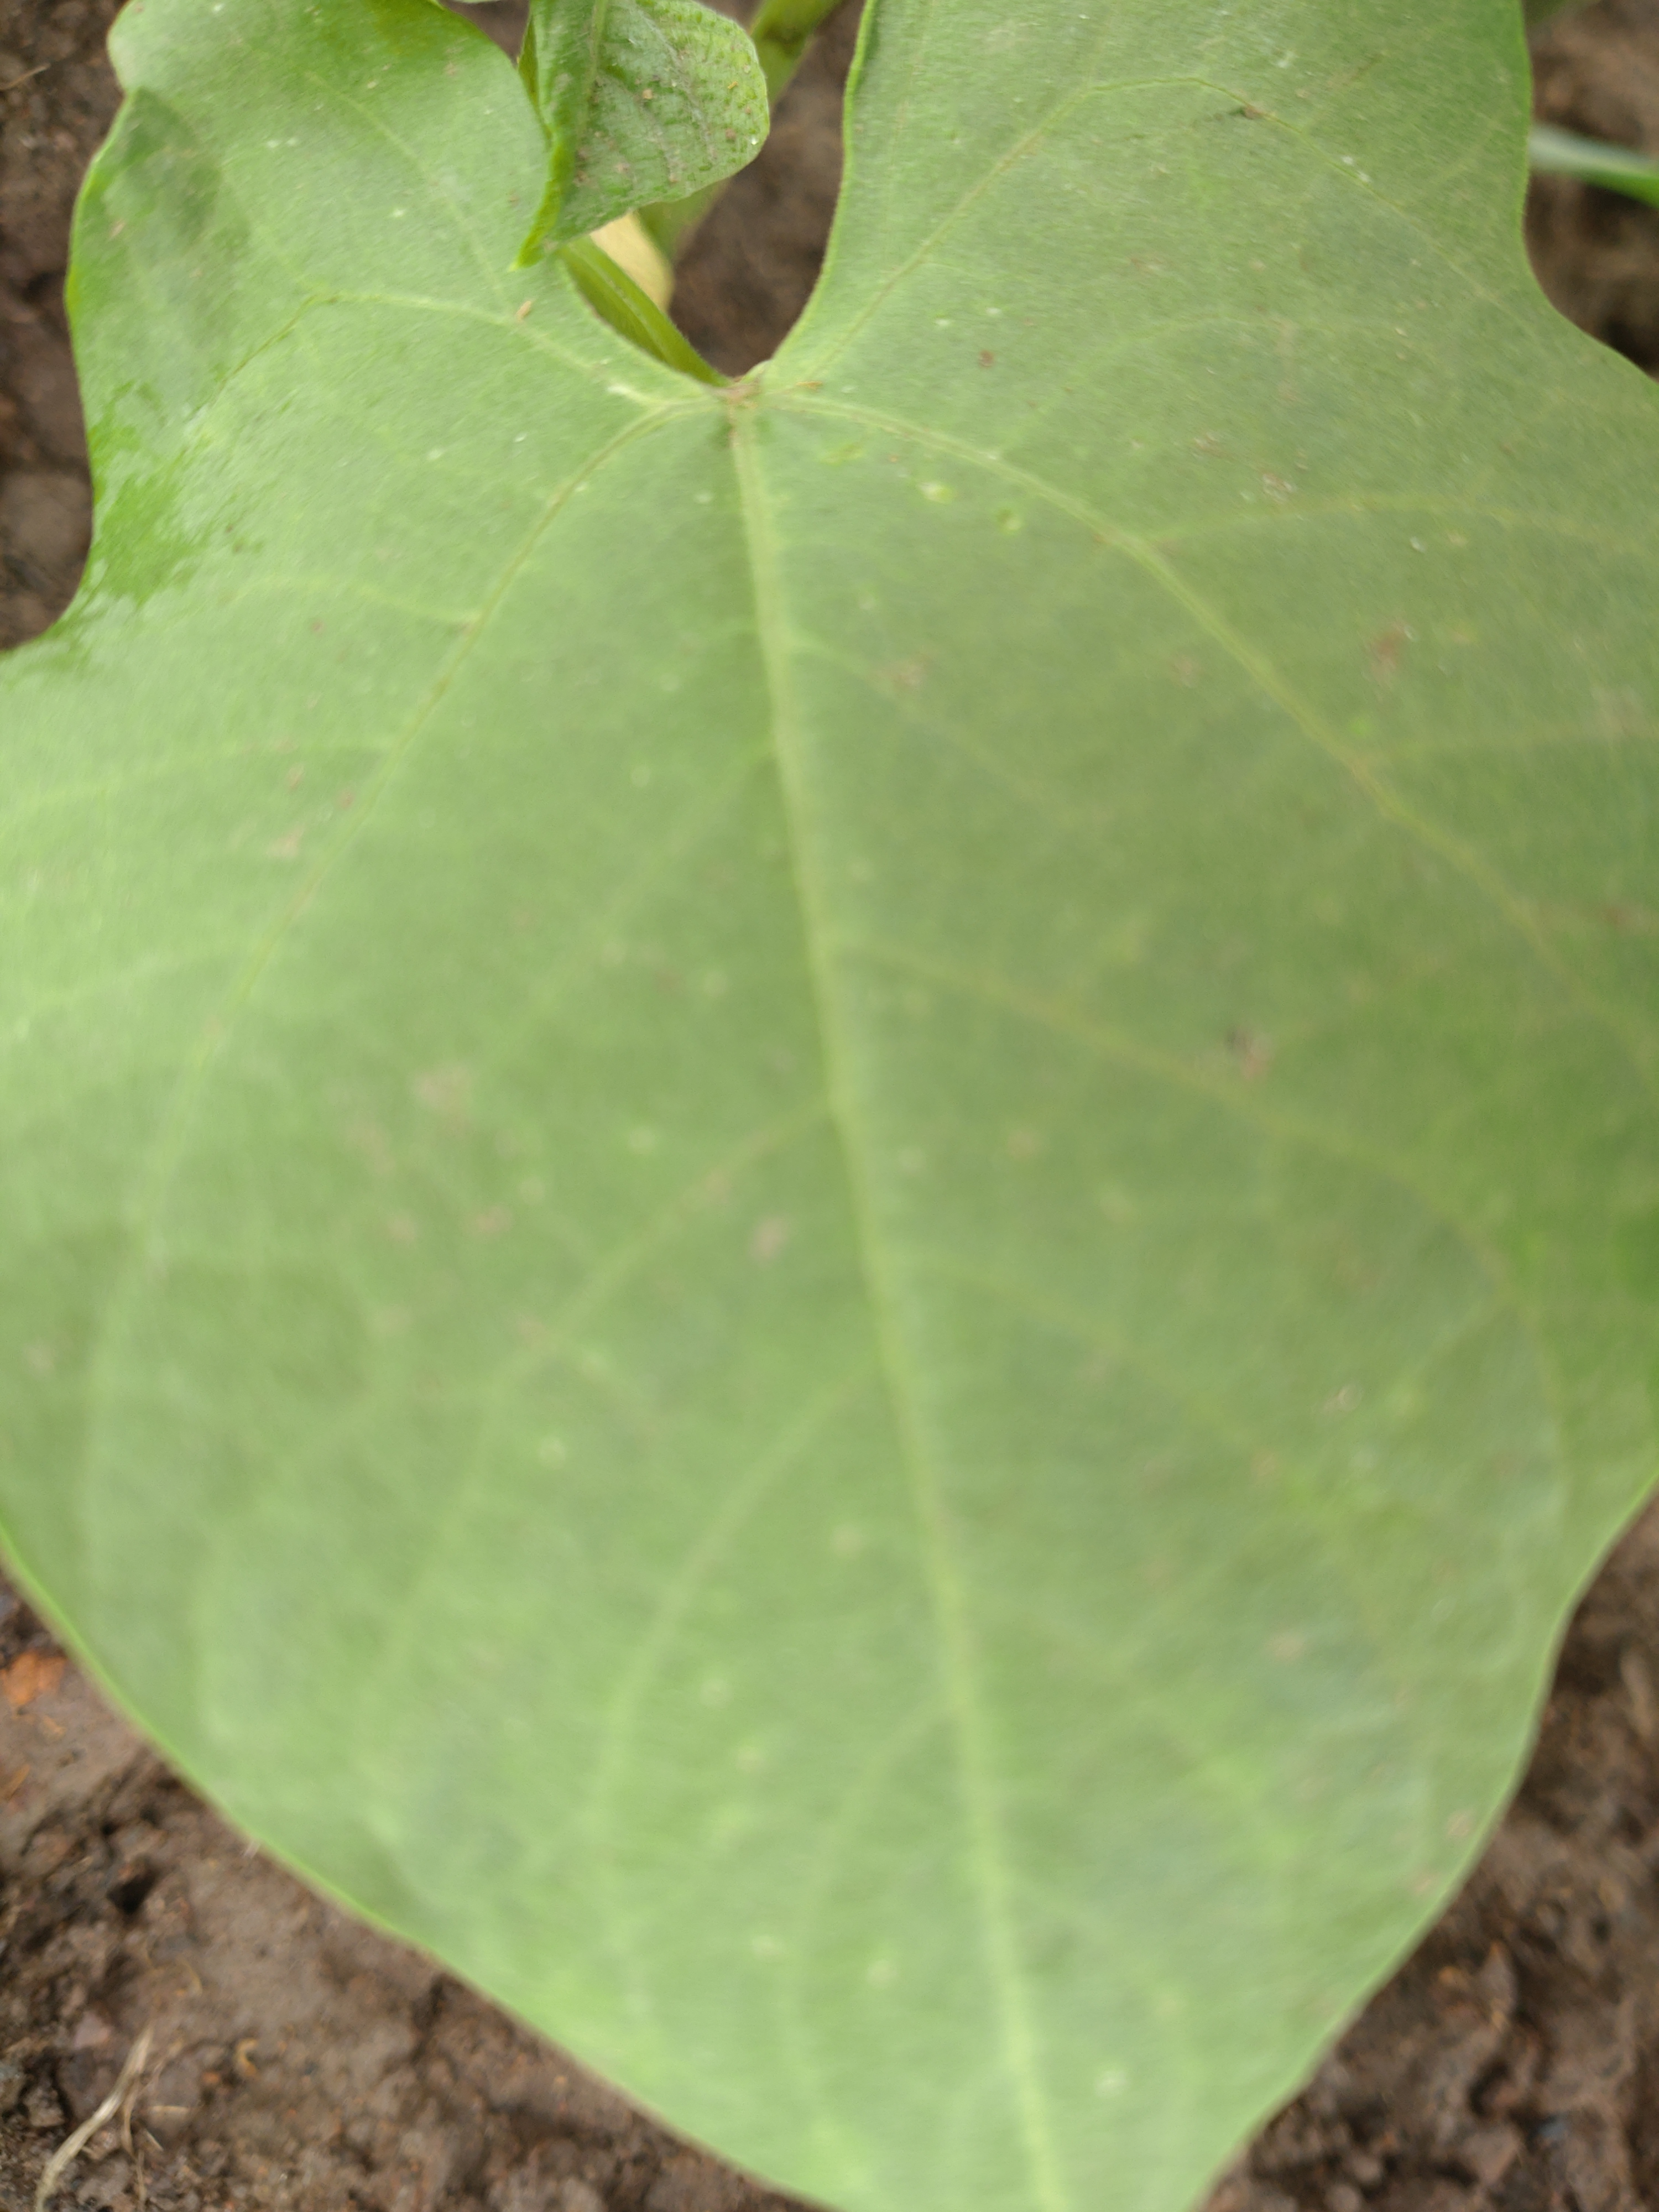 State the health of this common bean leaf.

healthy
